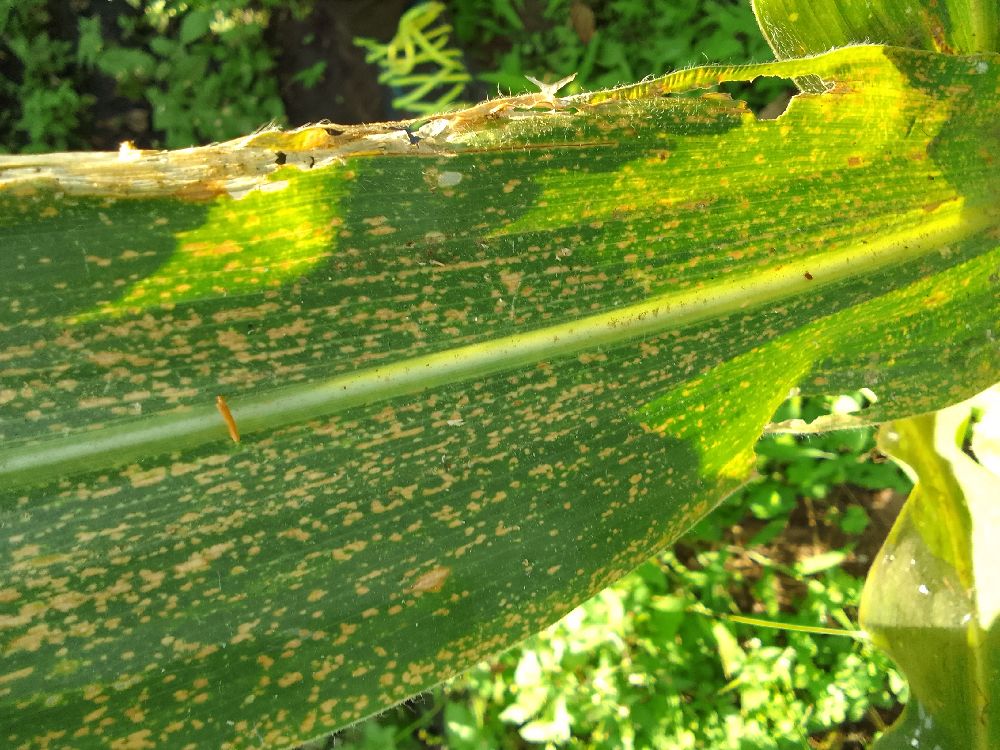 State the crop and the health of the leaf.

maize, maize lethal necrosis
